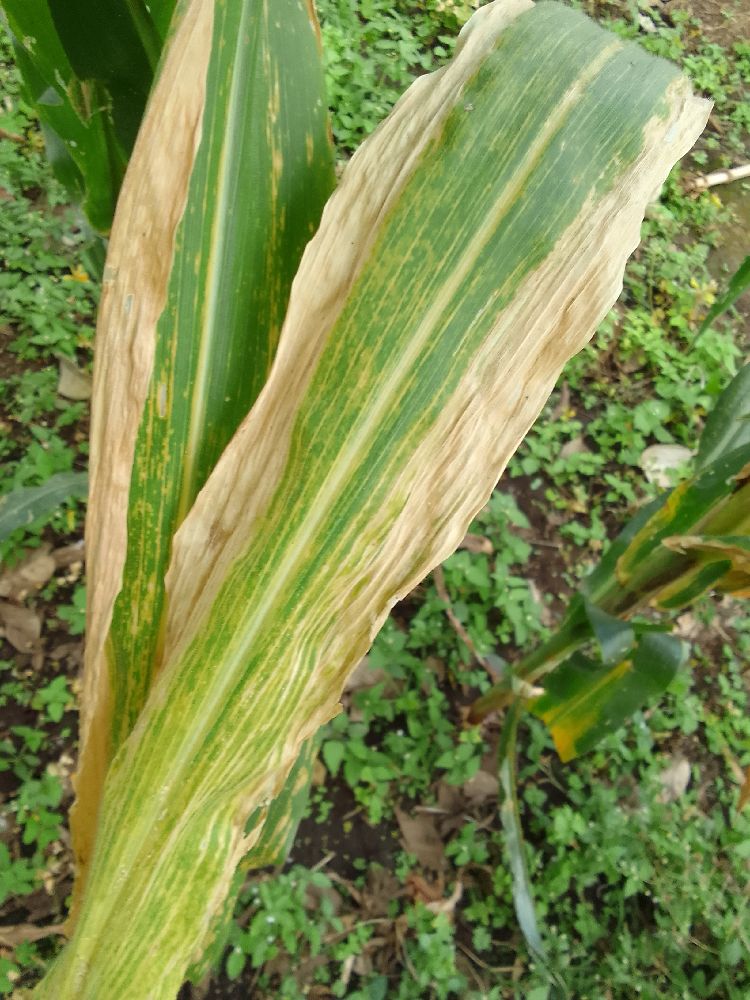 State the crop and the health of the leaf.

maize, maize lethal necrosis
